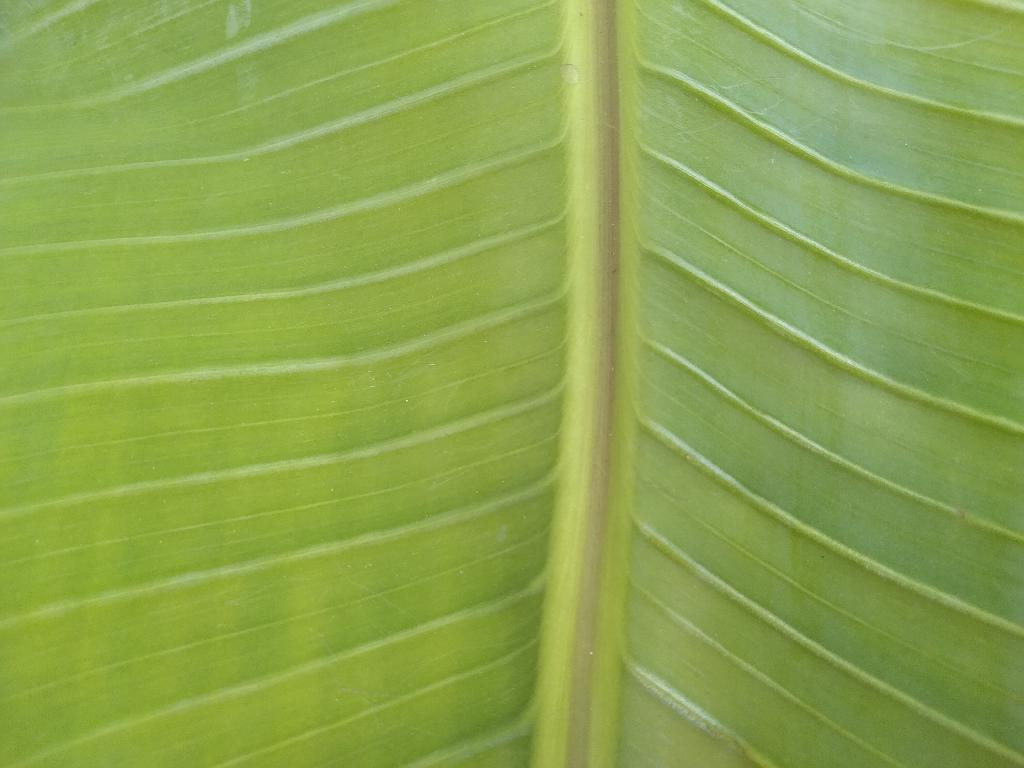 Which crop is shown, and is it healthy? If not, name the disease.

banana, healthy
